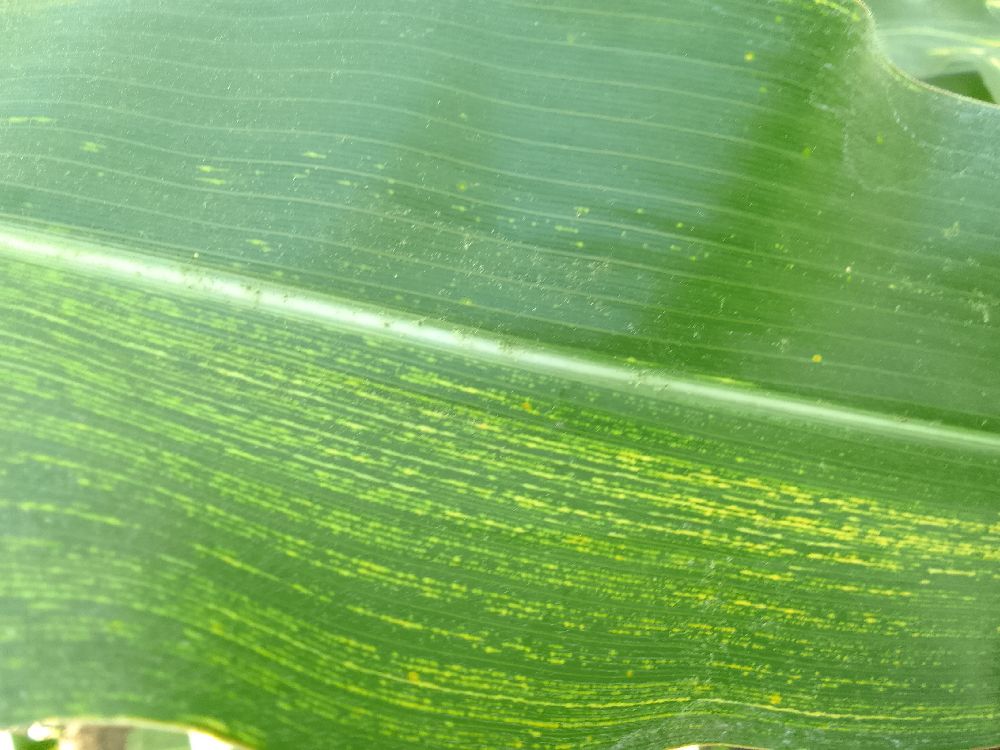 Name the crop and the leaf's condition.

maize, maize streak virus
